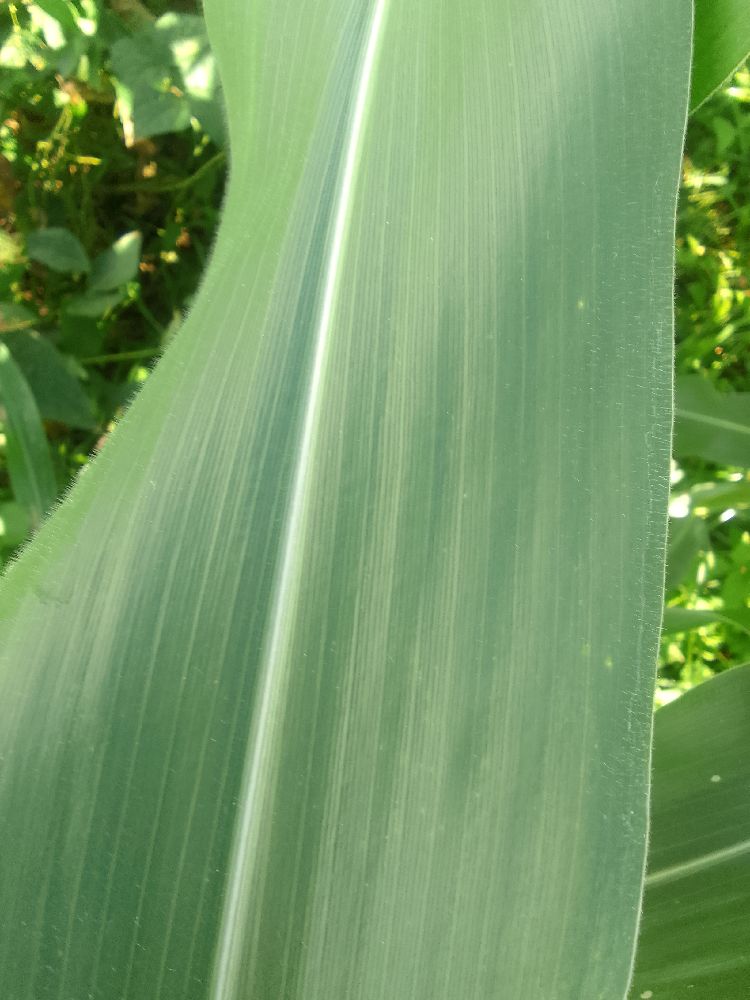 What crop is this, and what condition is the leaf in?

maize, healthy
